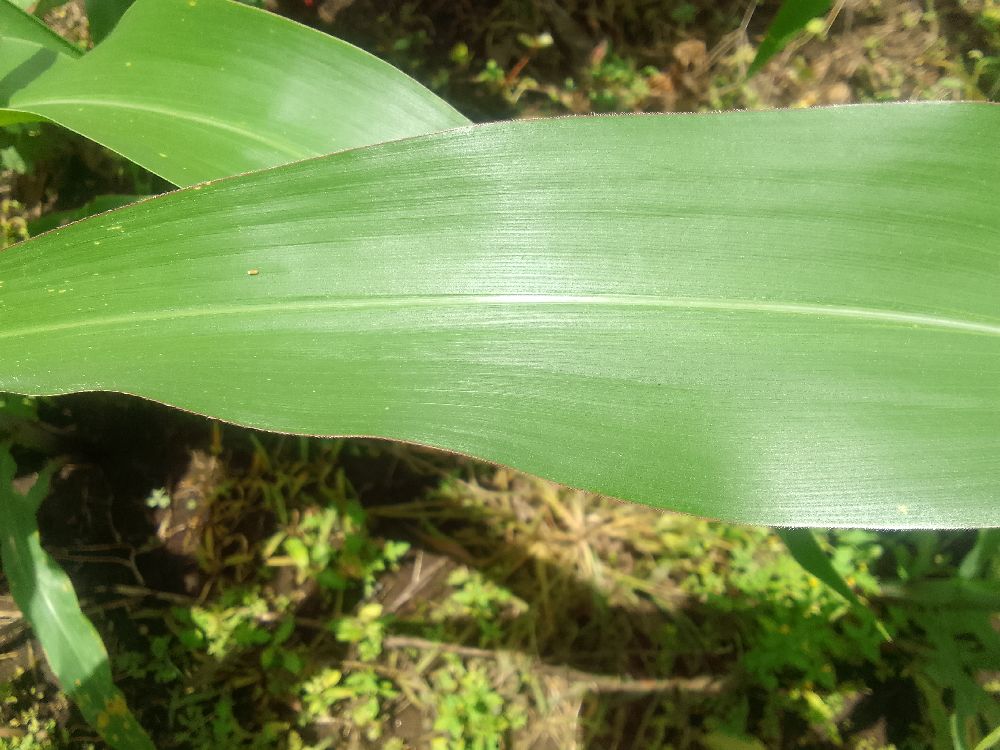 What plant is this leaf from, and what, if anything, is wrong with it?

maize, healthy
